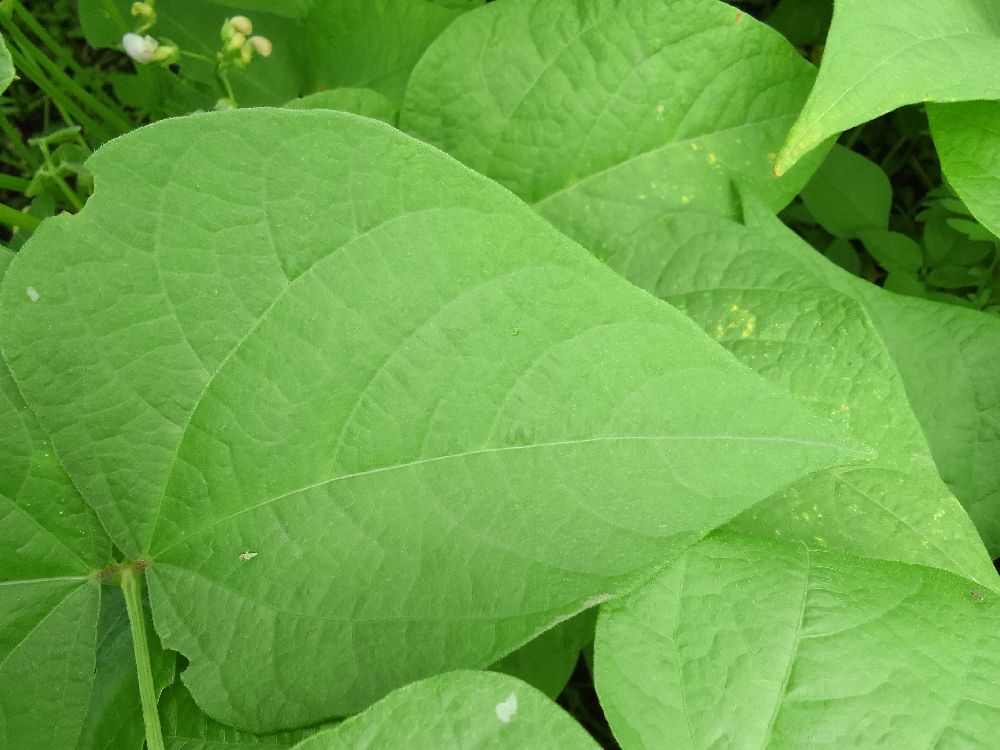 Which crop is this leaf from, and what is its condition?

common bean, healthy
